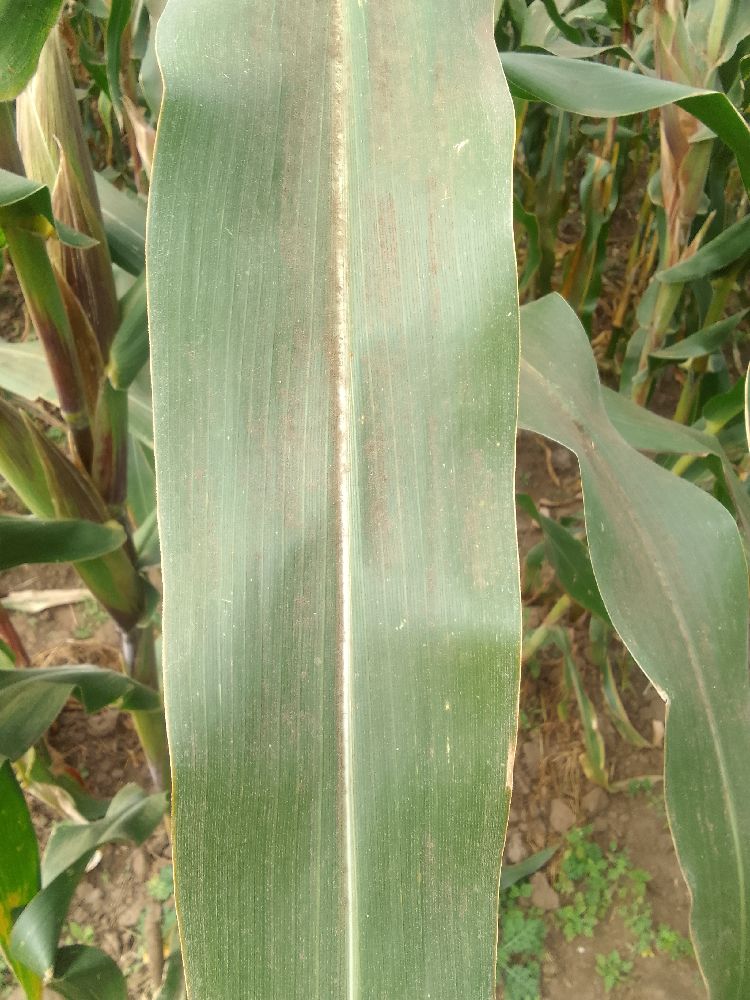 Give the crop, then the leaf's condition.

maize, healthy
